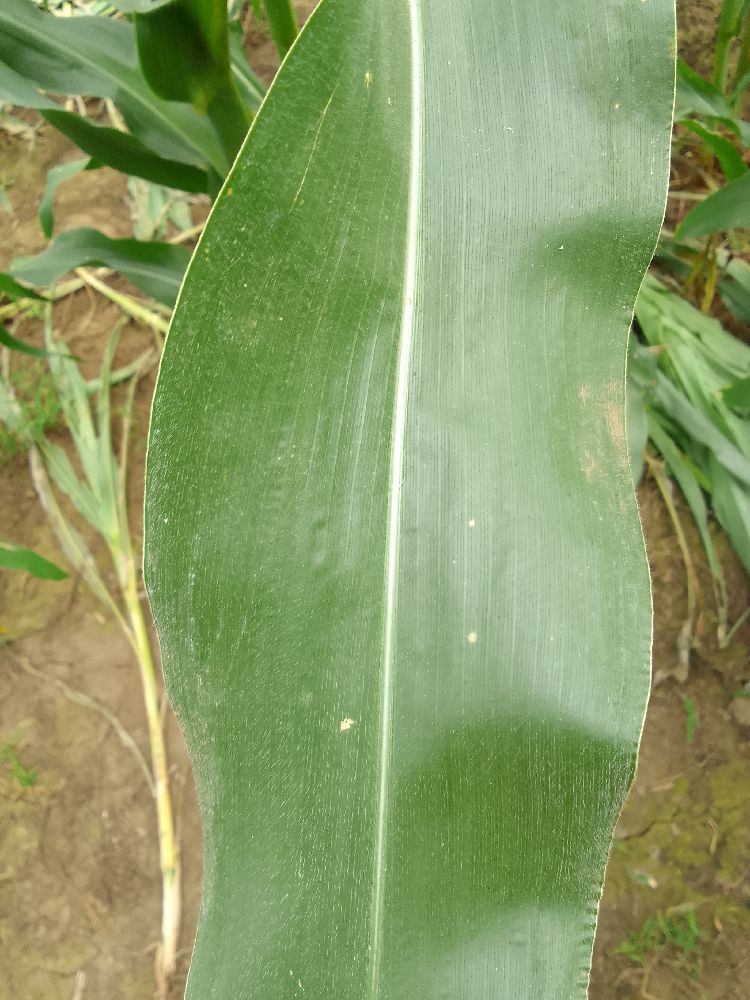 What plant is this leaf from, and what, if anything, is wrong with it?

maize, healthy
